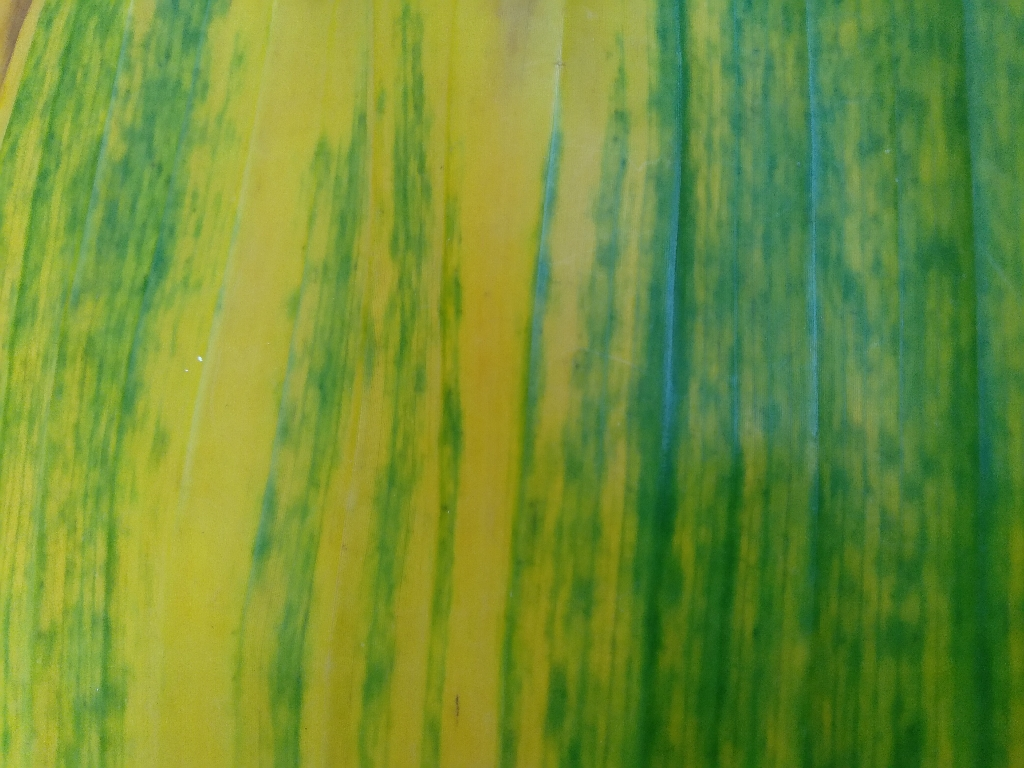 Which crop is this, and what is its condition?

banana, fusarium wilt race 1
